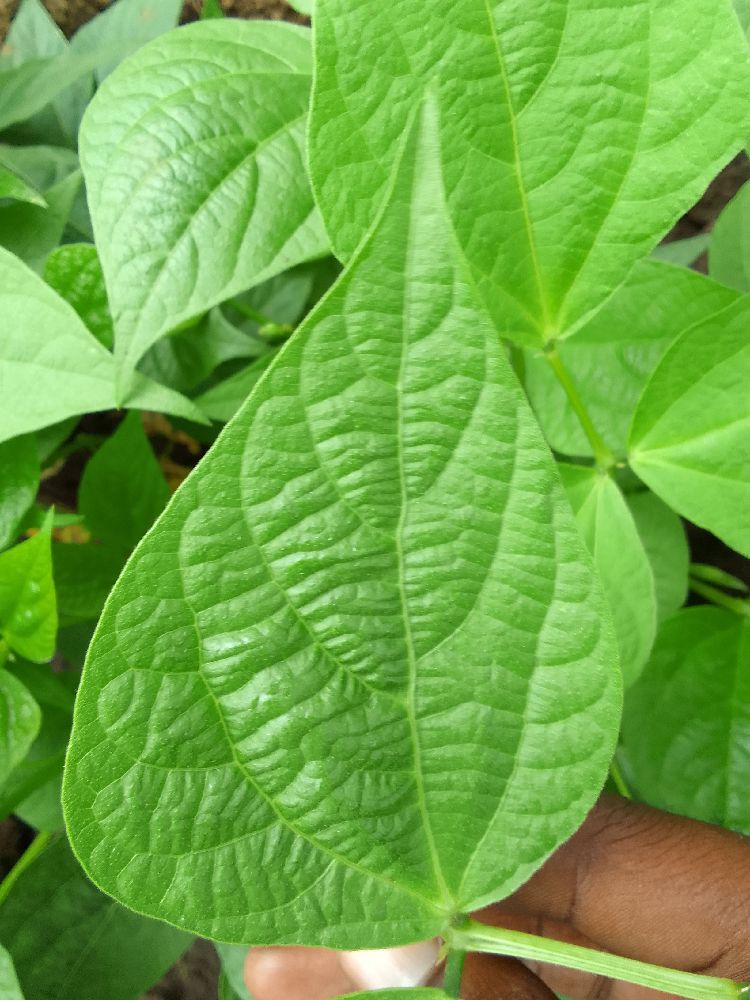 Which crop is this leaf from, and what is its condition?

common bean, healthy
